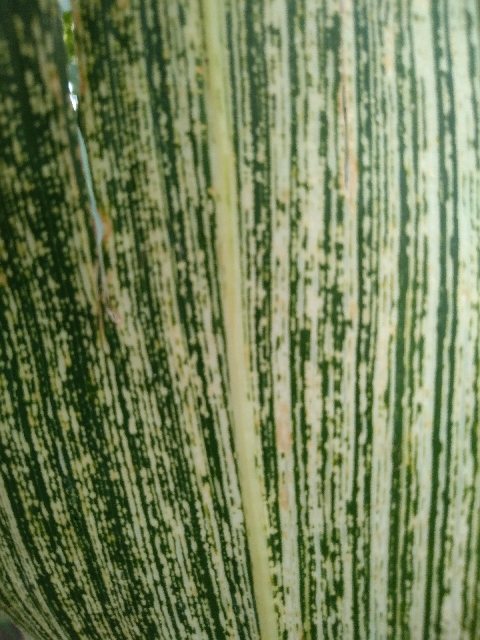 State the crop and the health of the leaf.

maize, maize streak virus
